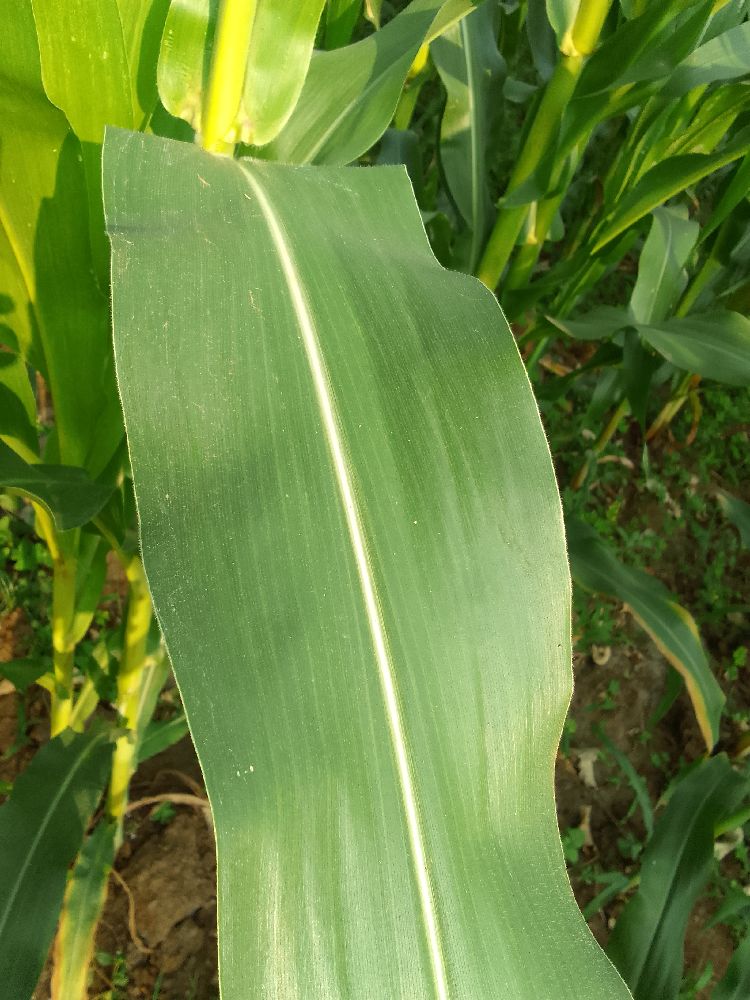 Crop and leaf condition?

maize, healthy
